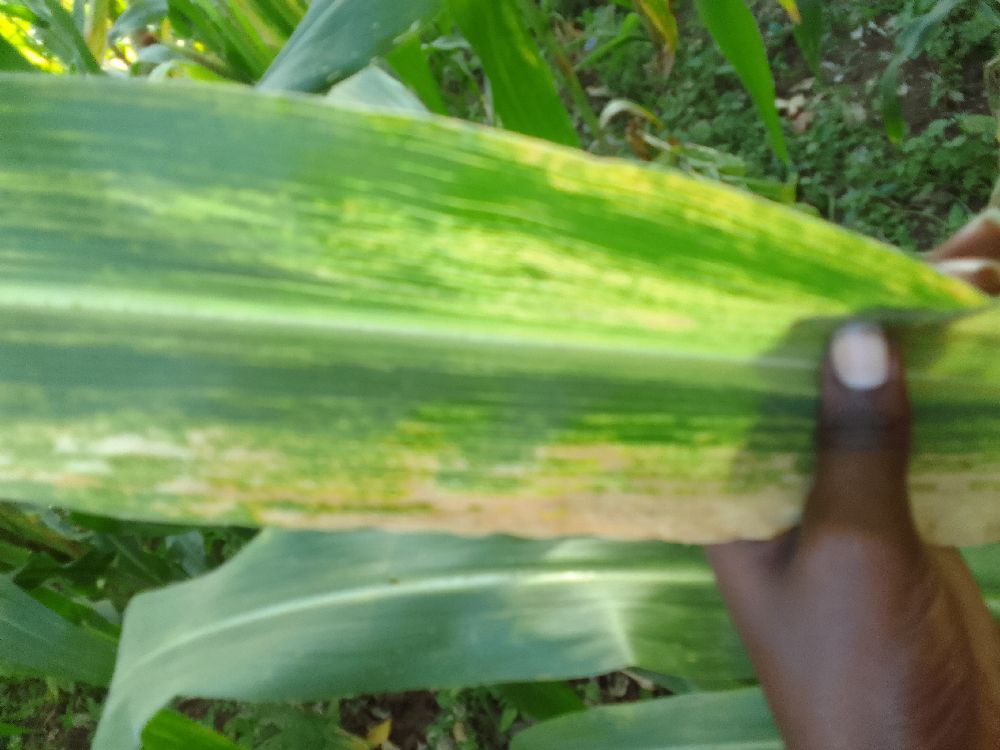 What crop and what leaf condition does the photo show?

maize, maize lethal necrosis
